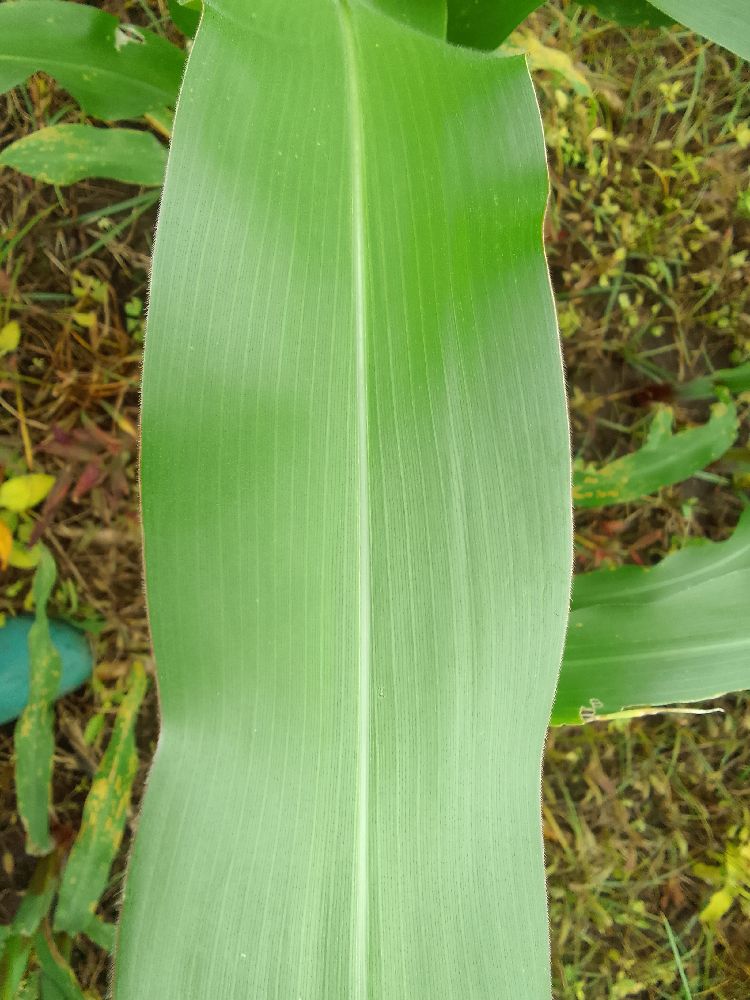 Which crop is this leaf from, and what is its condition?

maize, healthy
